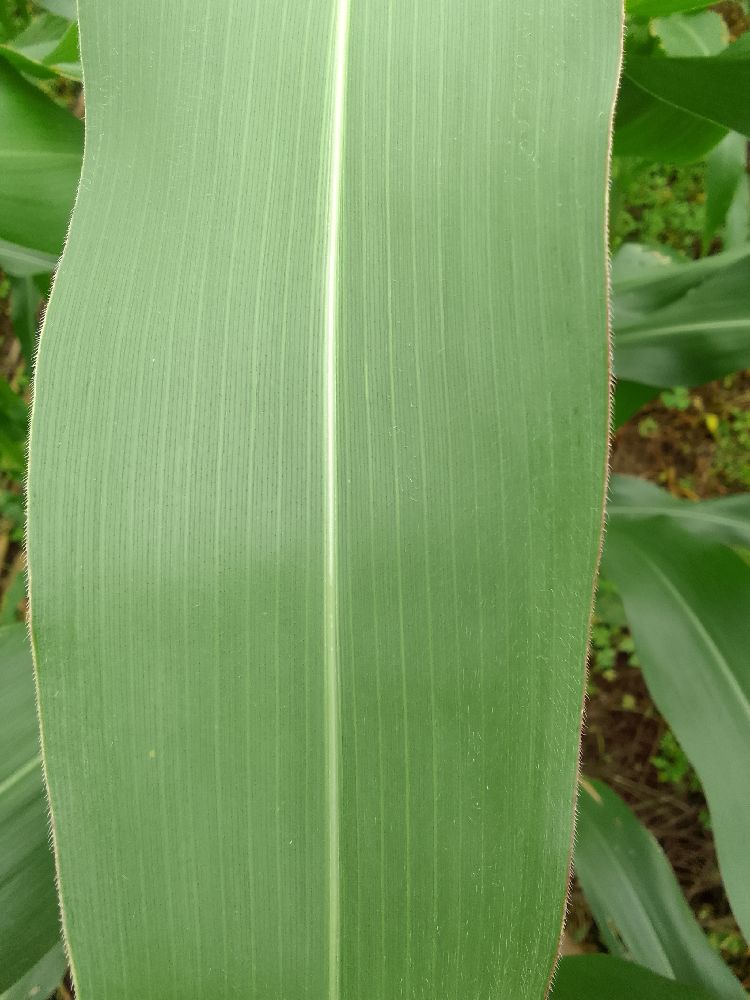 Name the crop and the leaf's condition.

maize, healthy
